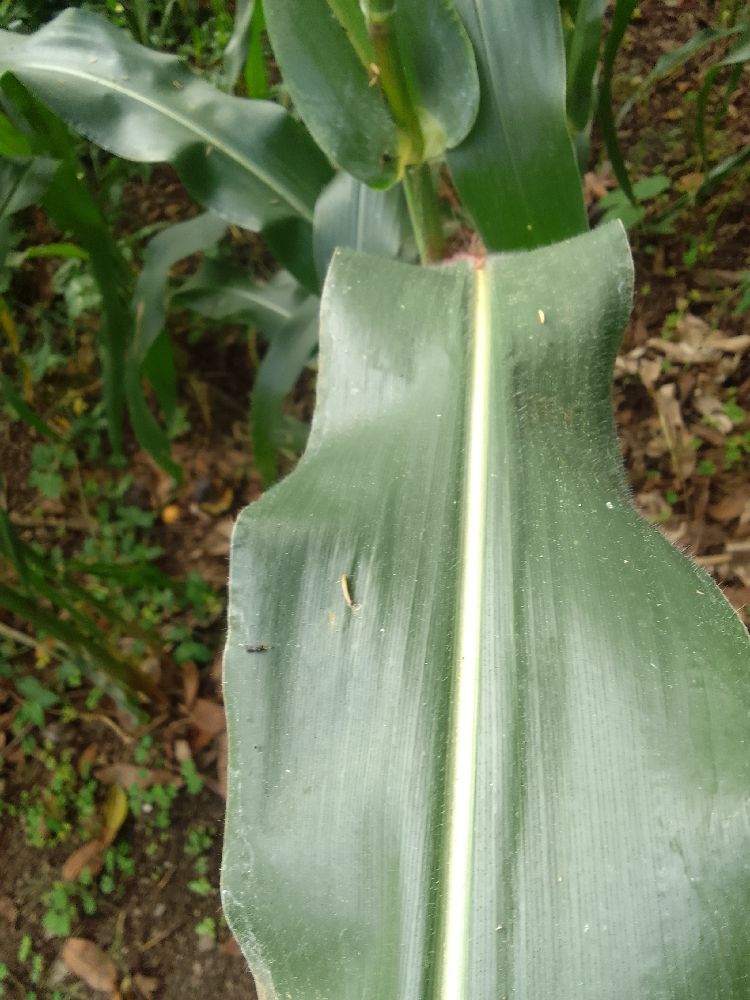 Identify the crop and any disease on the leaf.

maize, healthy
